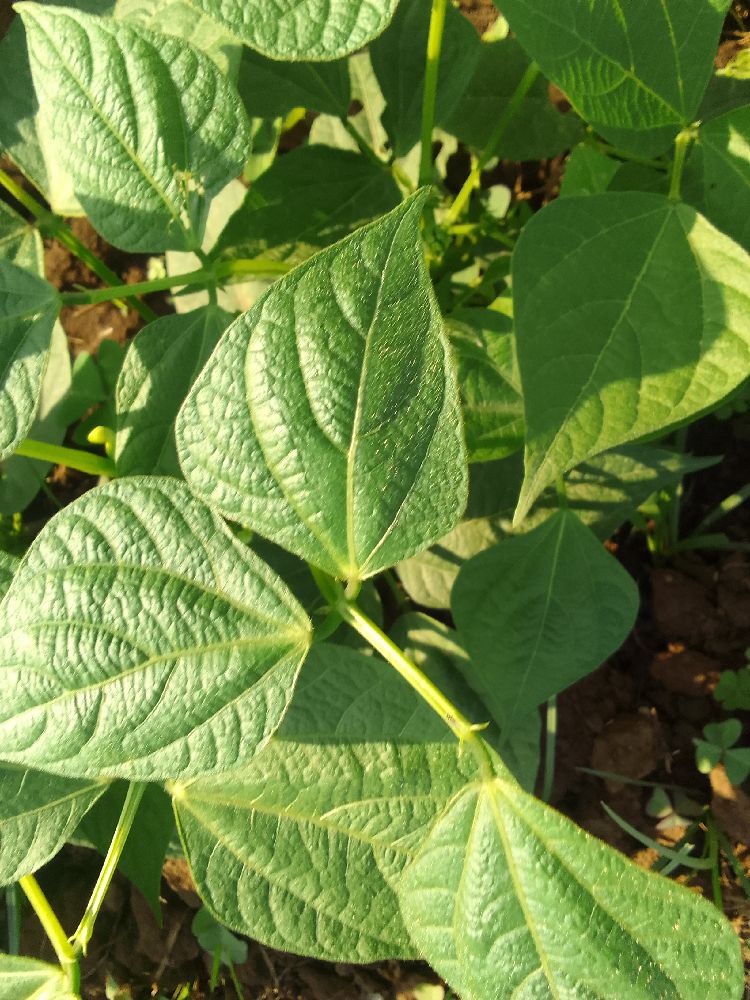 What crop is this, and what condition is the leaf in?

common bean, healthy
